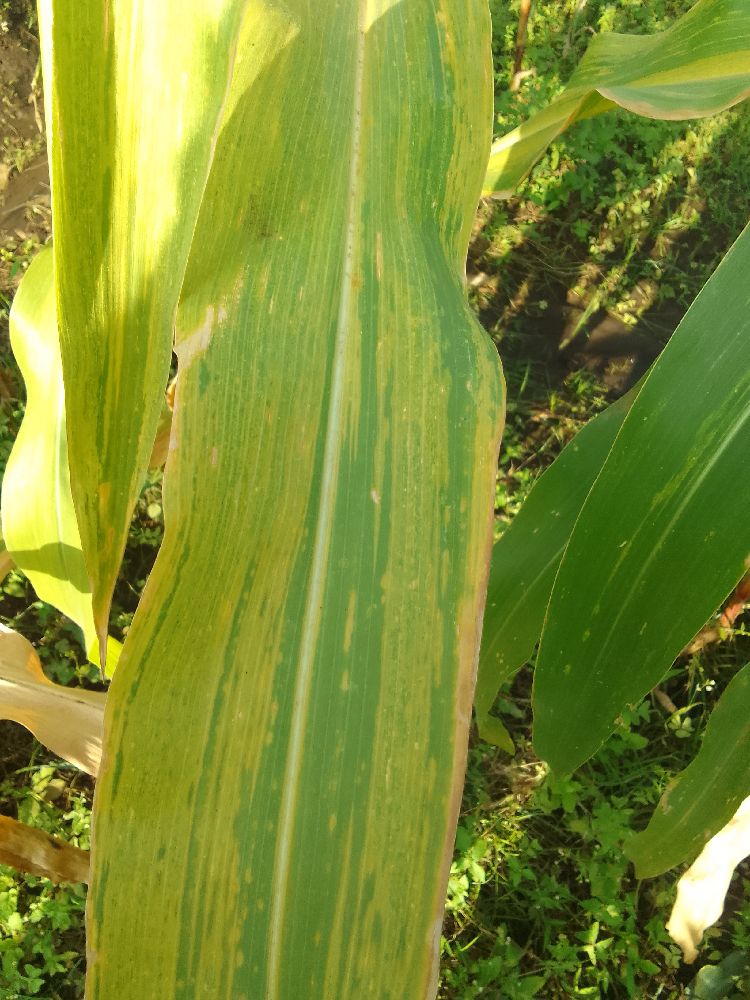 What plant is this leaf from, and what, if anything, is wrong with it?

maize, maize lethal necrosis
